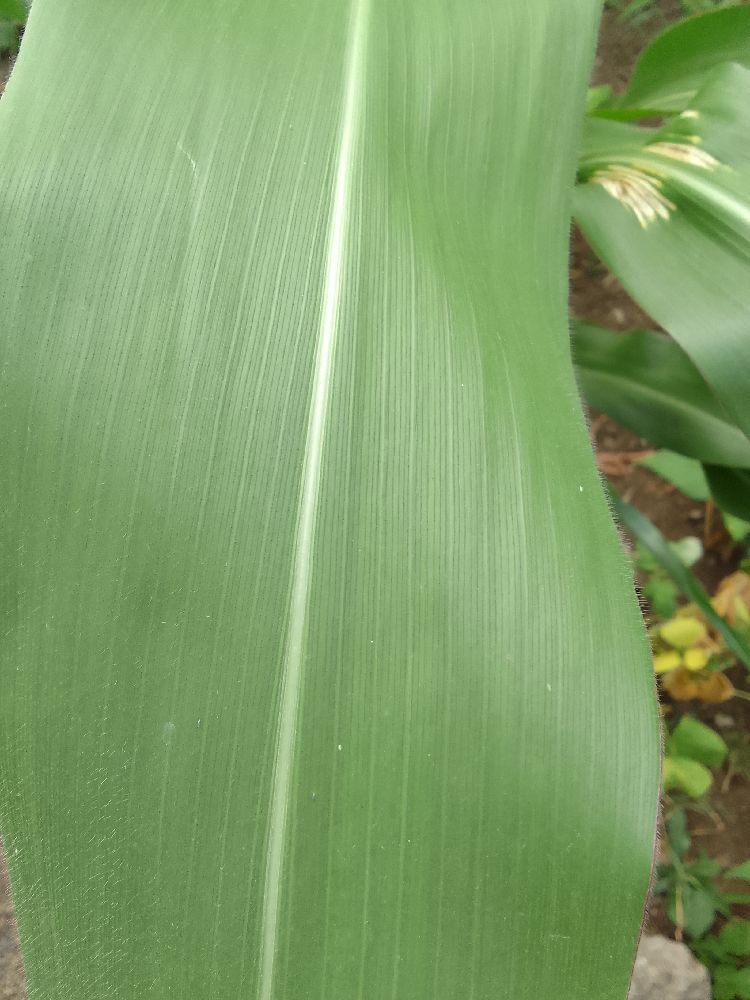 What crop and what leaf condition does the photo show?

maize, healthy
